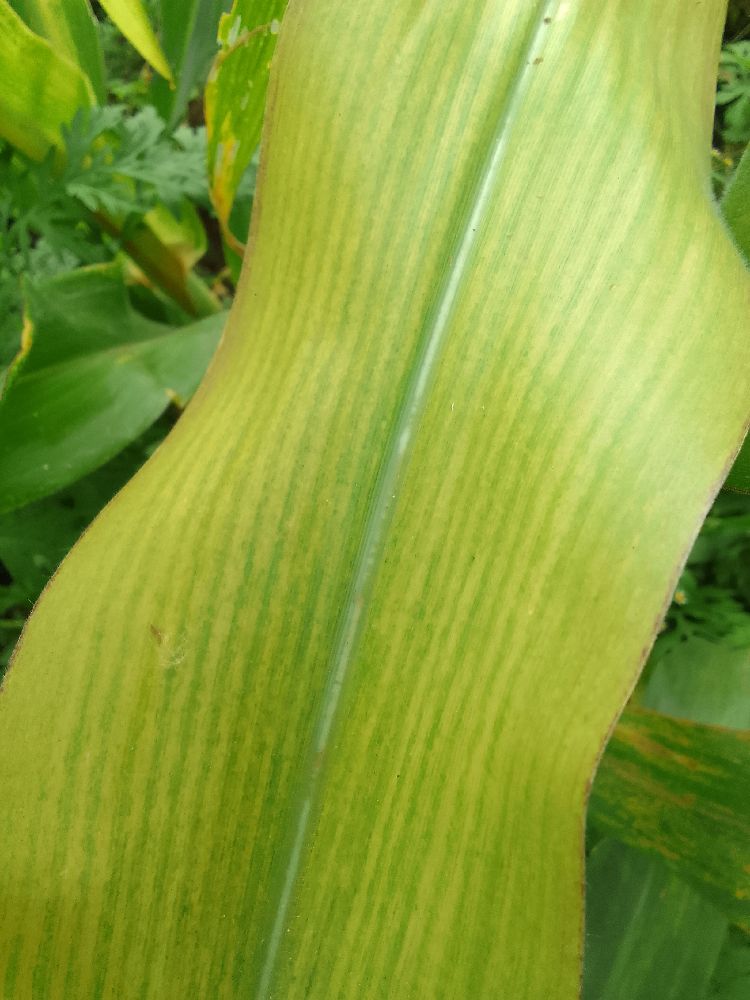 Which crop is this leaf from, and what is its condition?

maize, maize lethal necrosis
